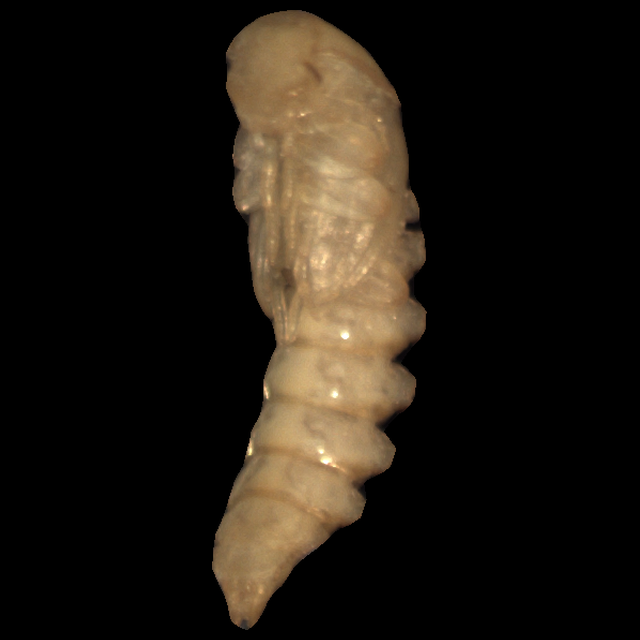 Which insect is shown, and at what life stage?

mealworm pupa
